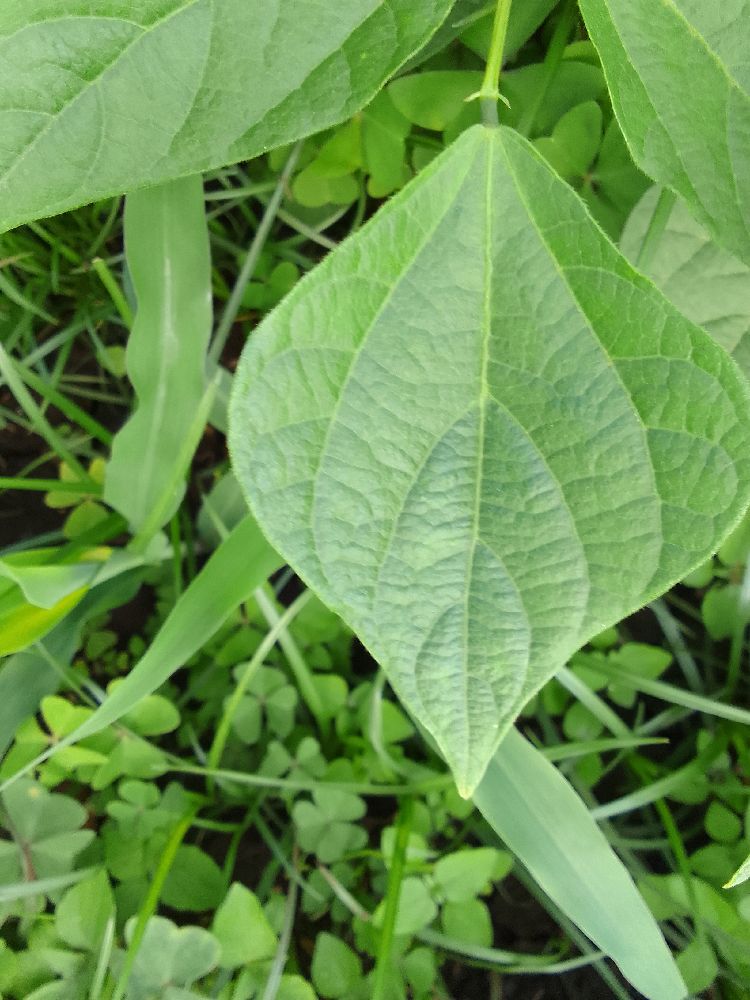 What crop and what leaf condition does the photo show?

common bean, healthy
